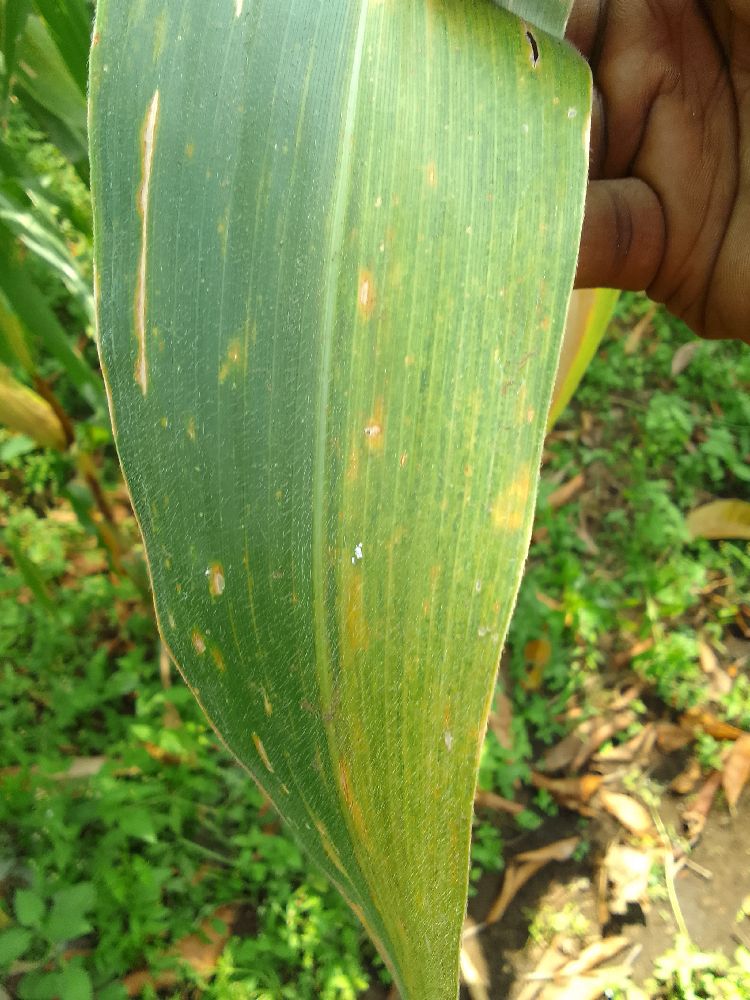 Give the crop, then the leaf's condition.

maize, maize lethal necrosis
